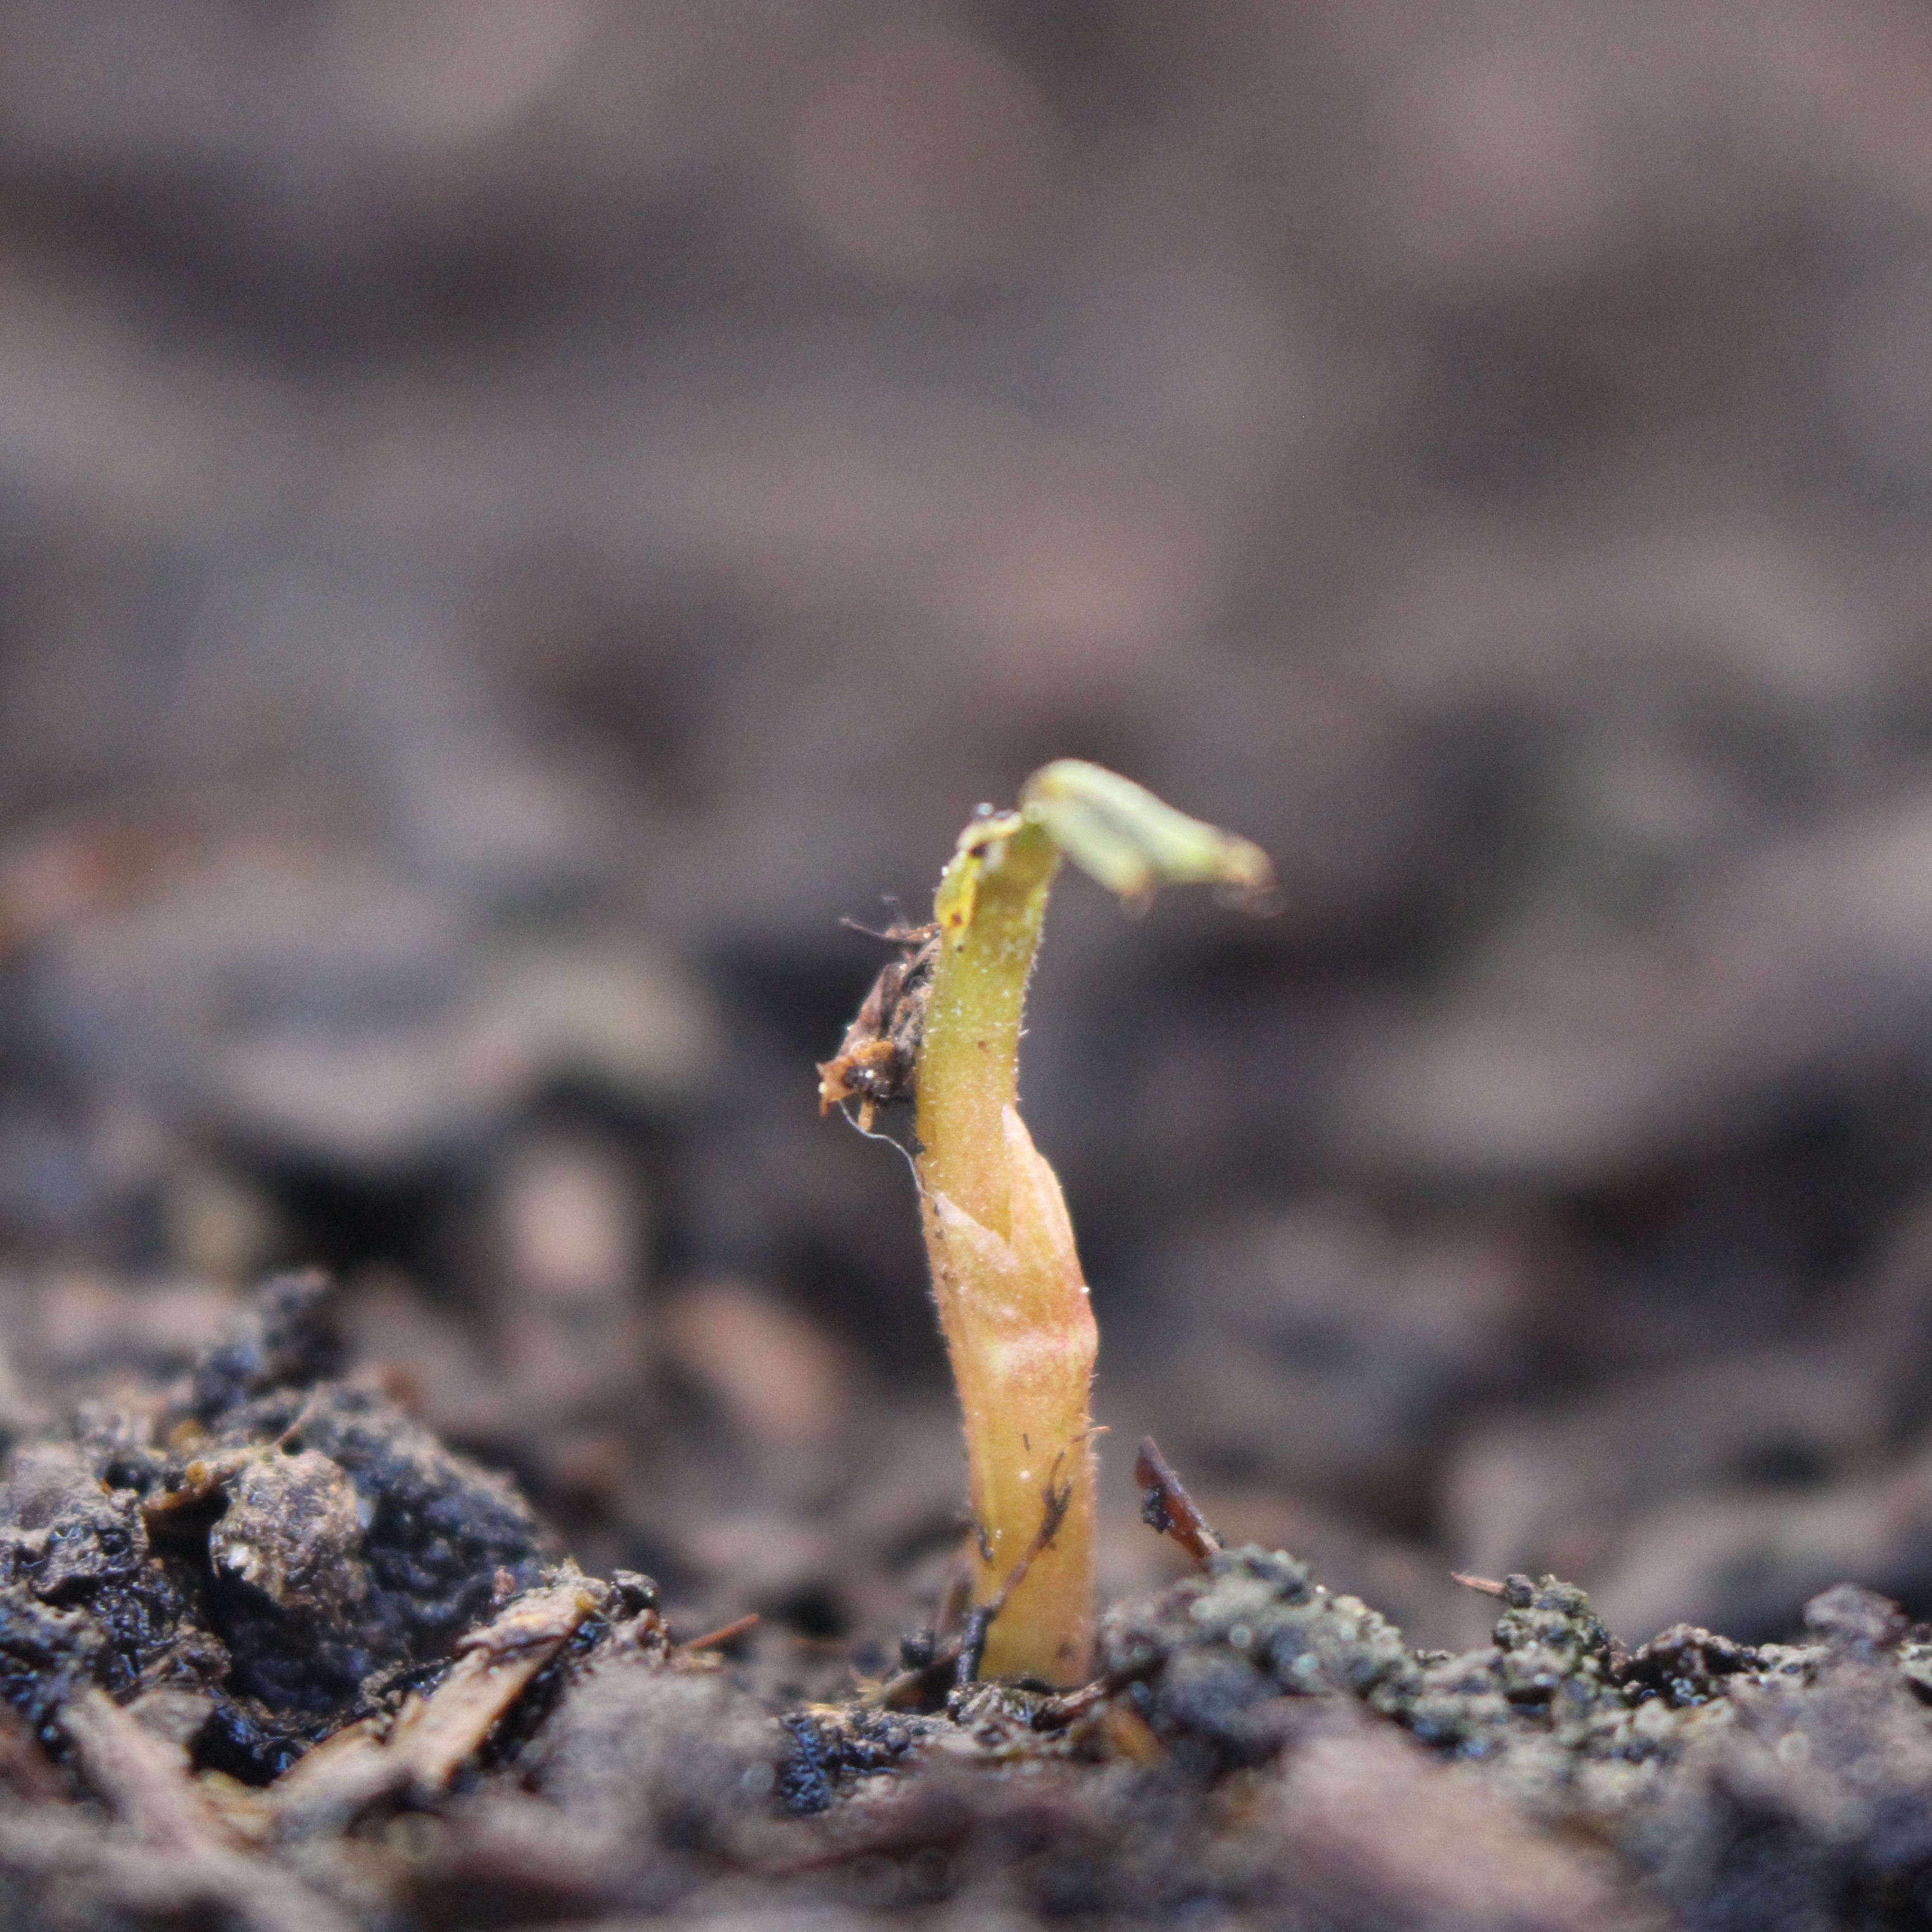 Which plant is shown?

Vicia sativa
